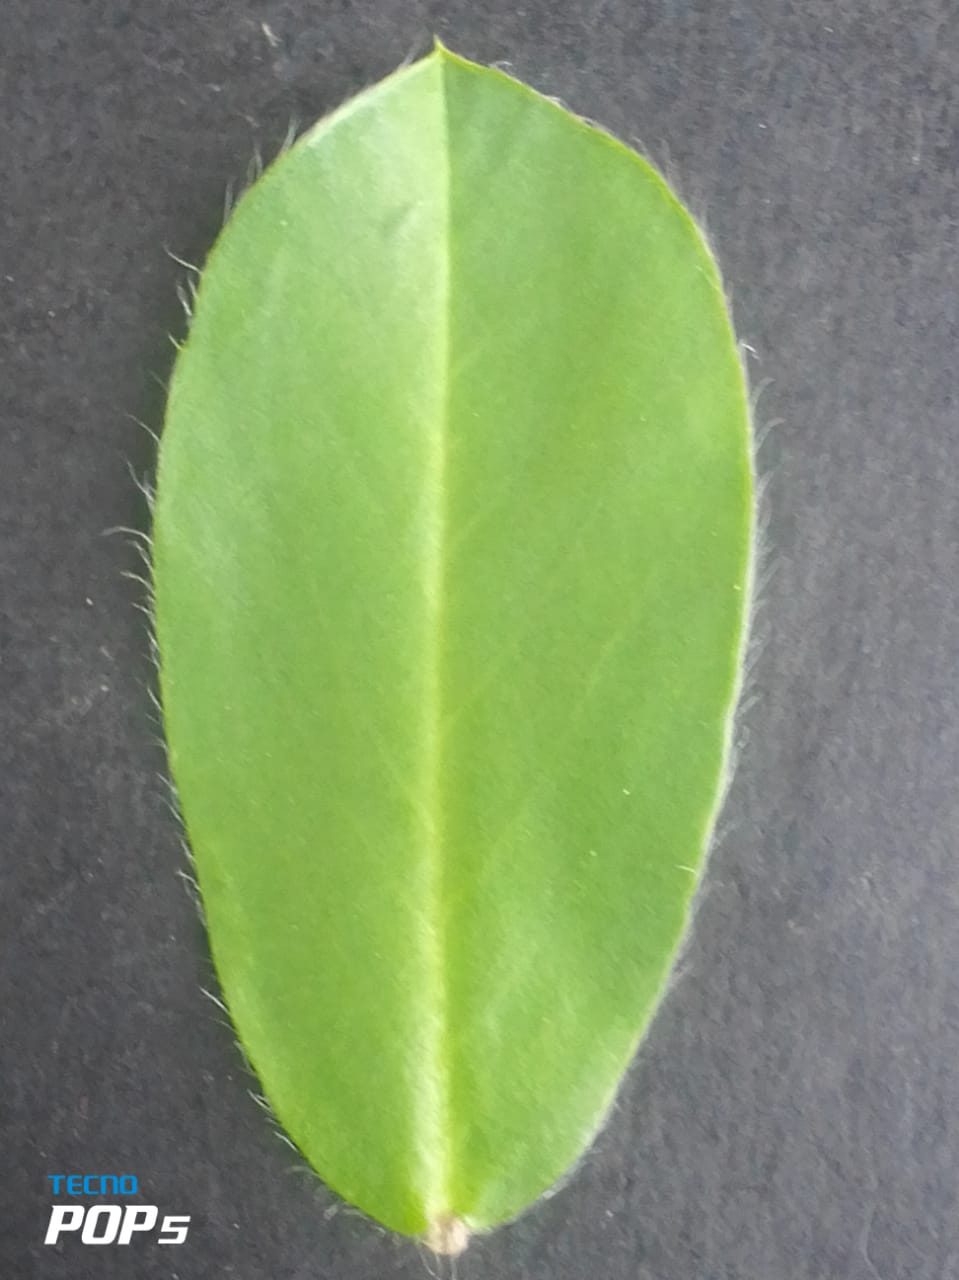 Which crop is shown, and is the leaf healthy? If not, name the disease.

peanut, healthy leaves
